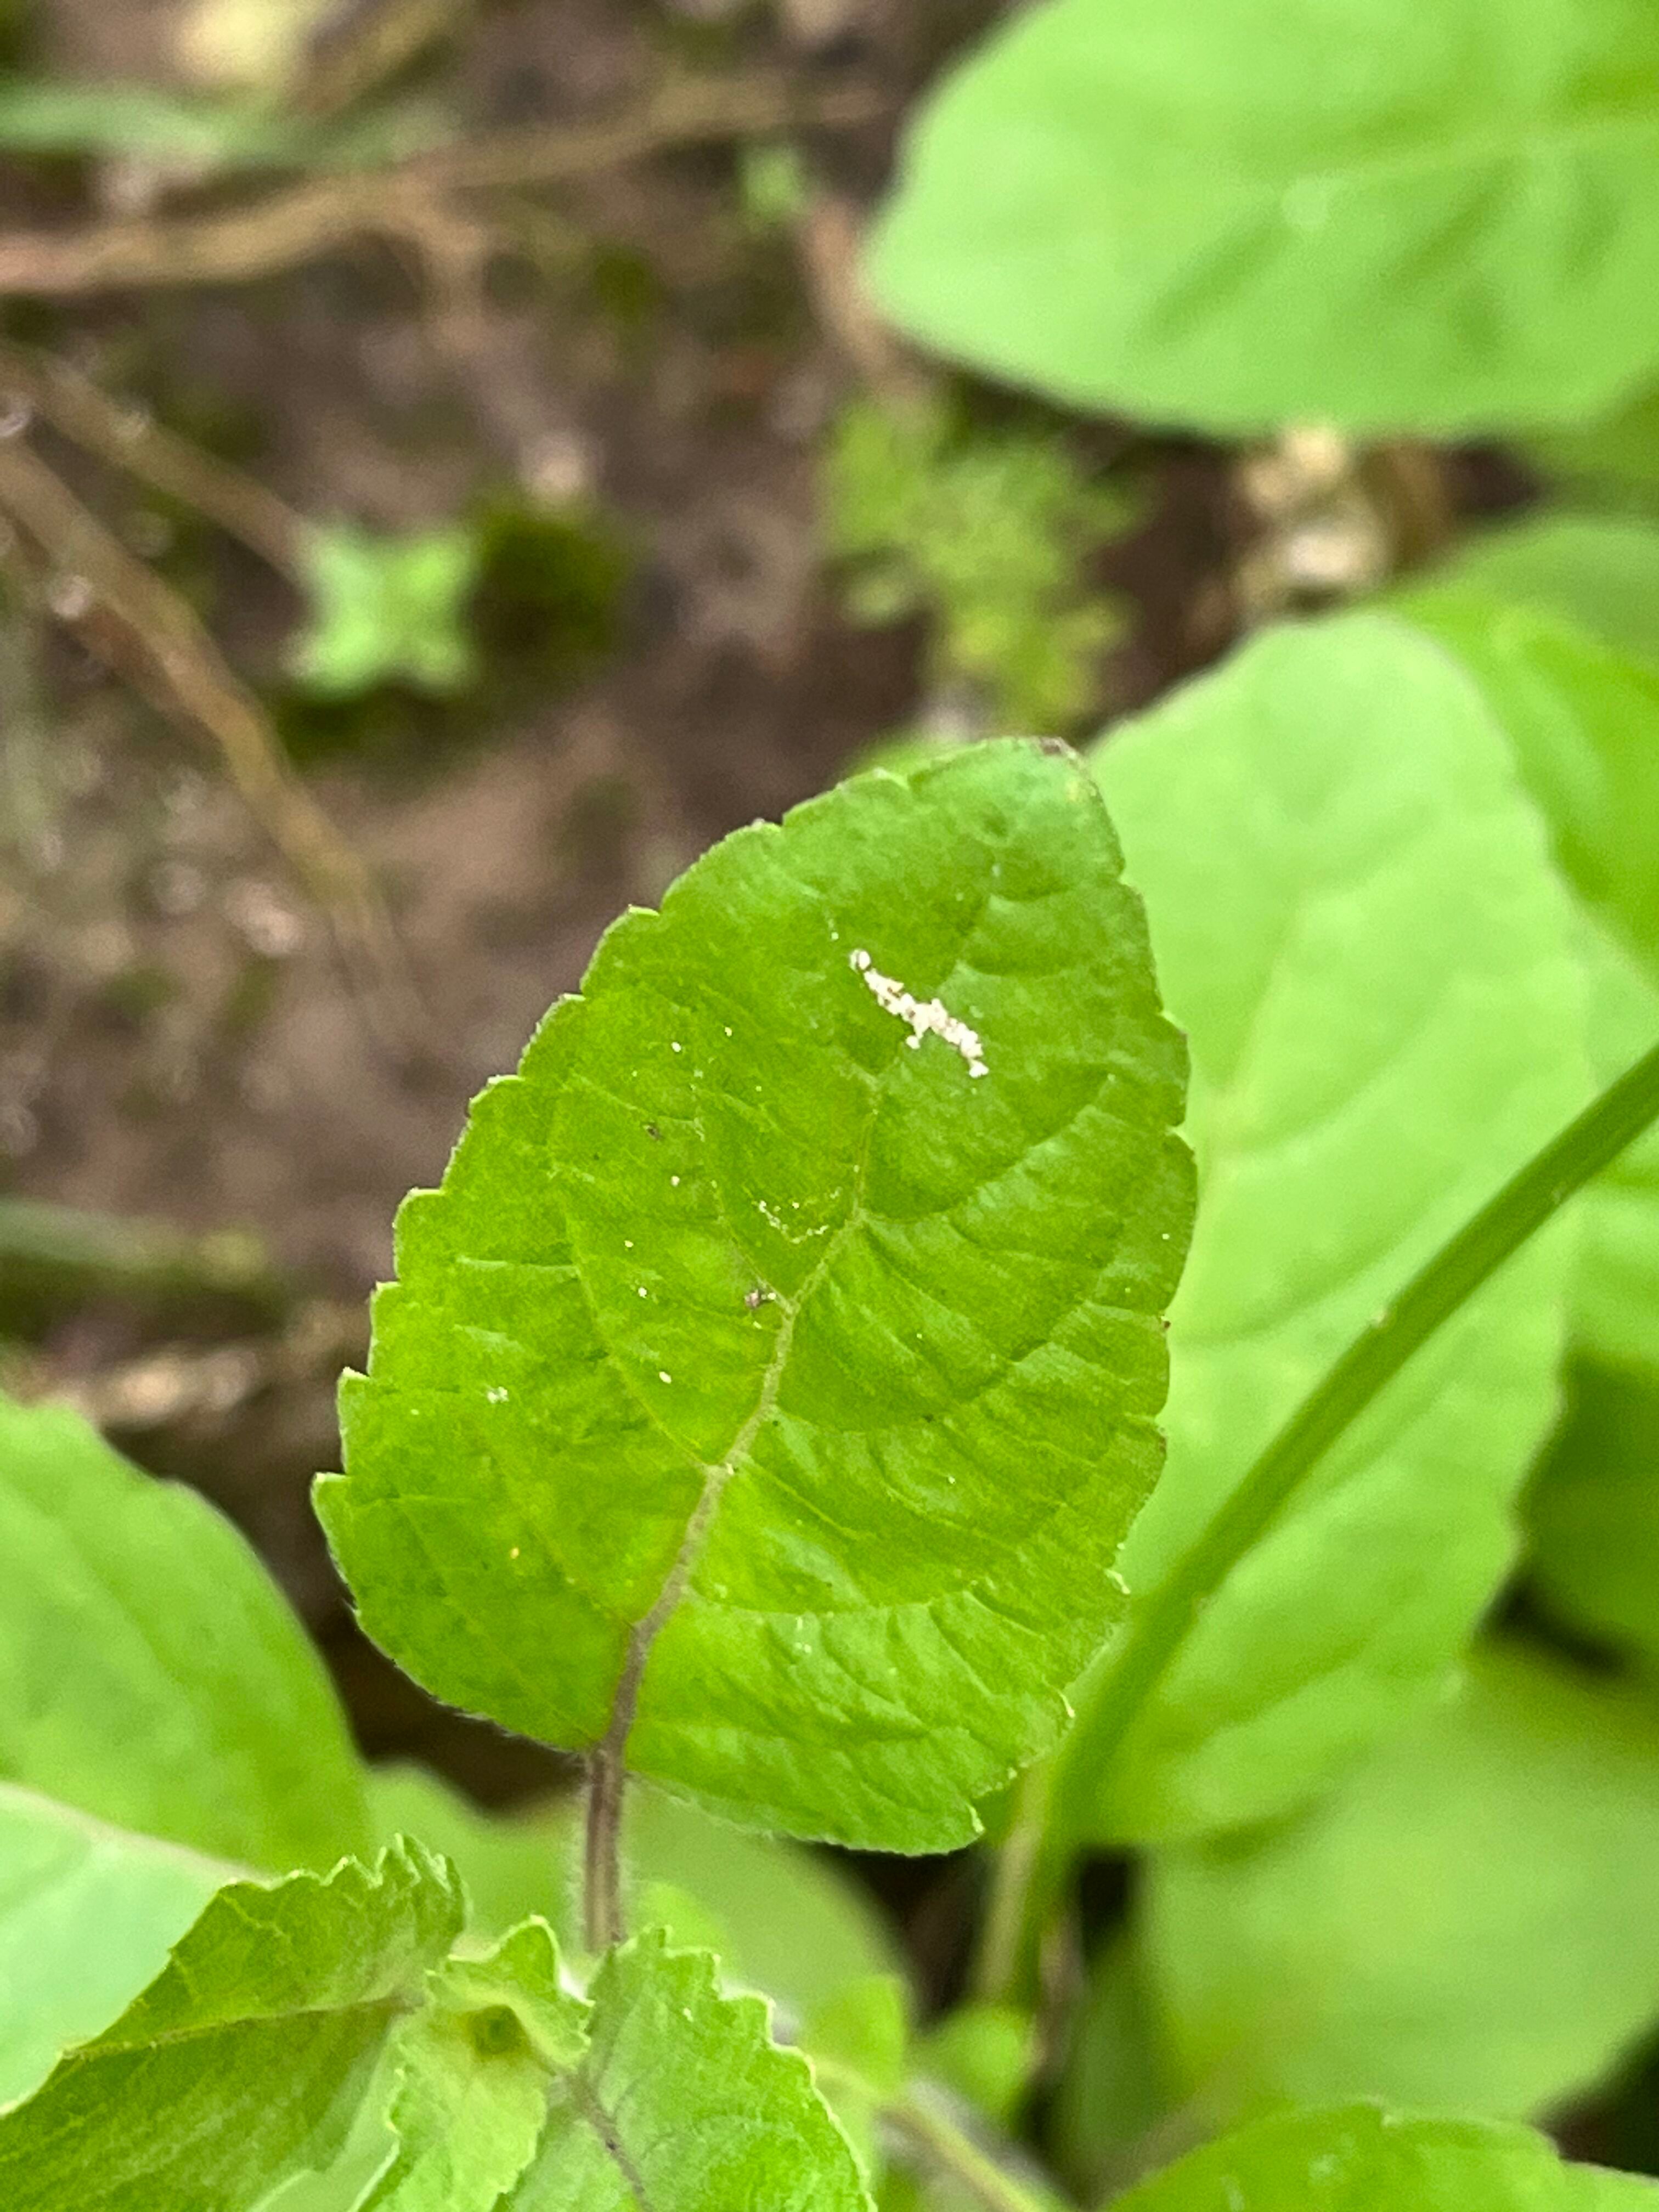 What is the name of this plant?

tulshi
